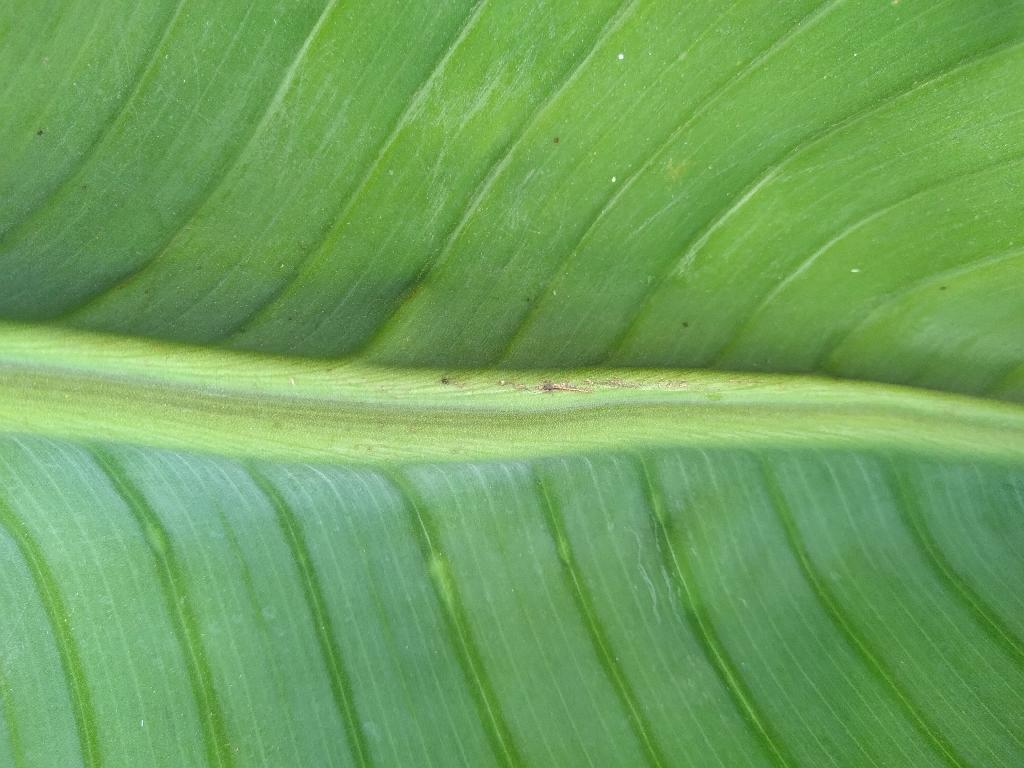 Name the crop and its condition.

banana, healthy
